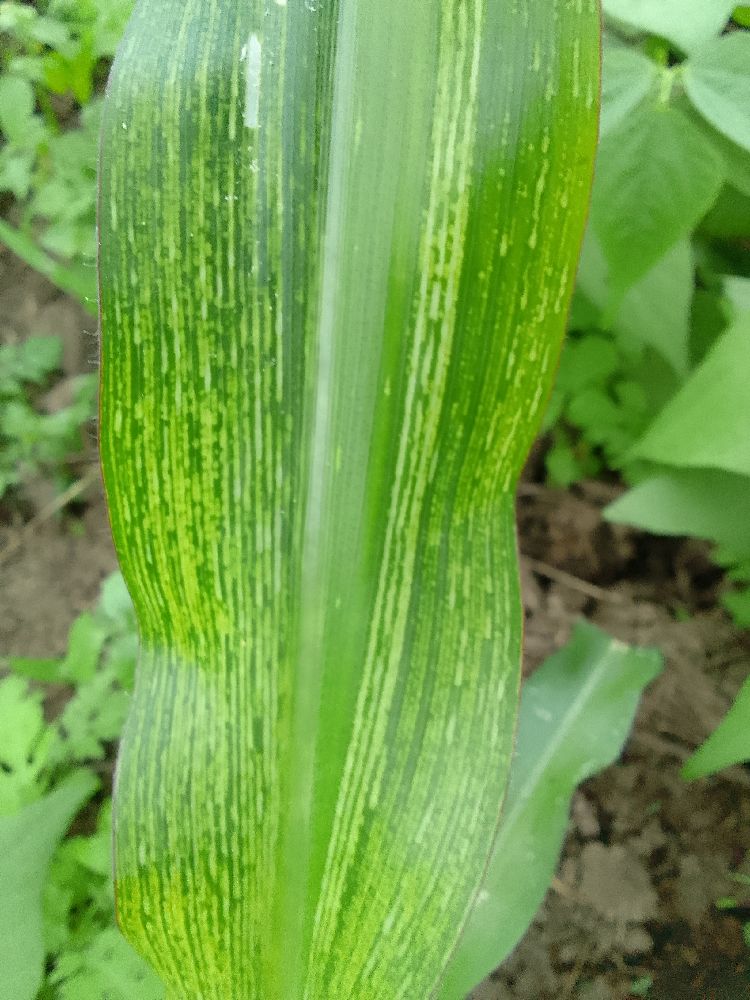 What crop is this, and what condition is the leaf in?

maize, maize streak virus
